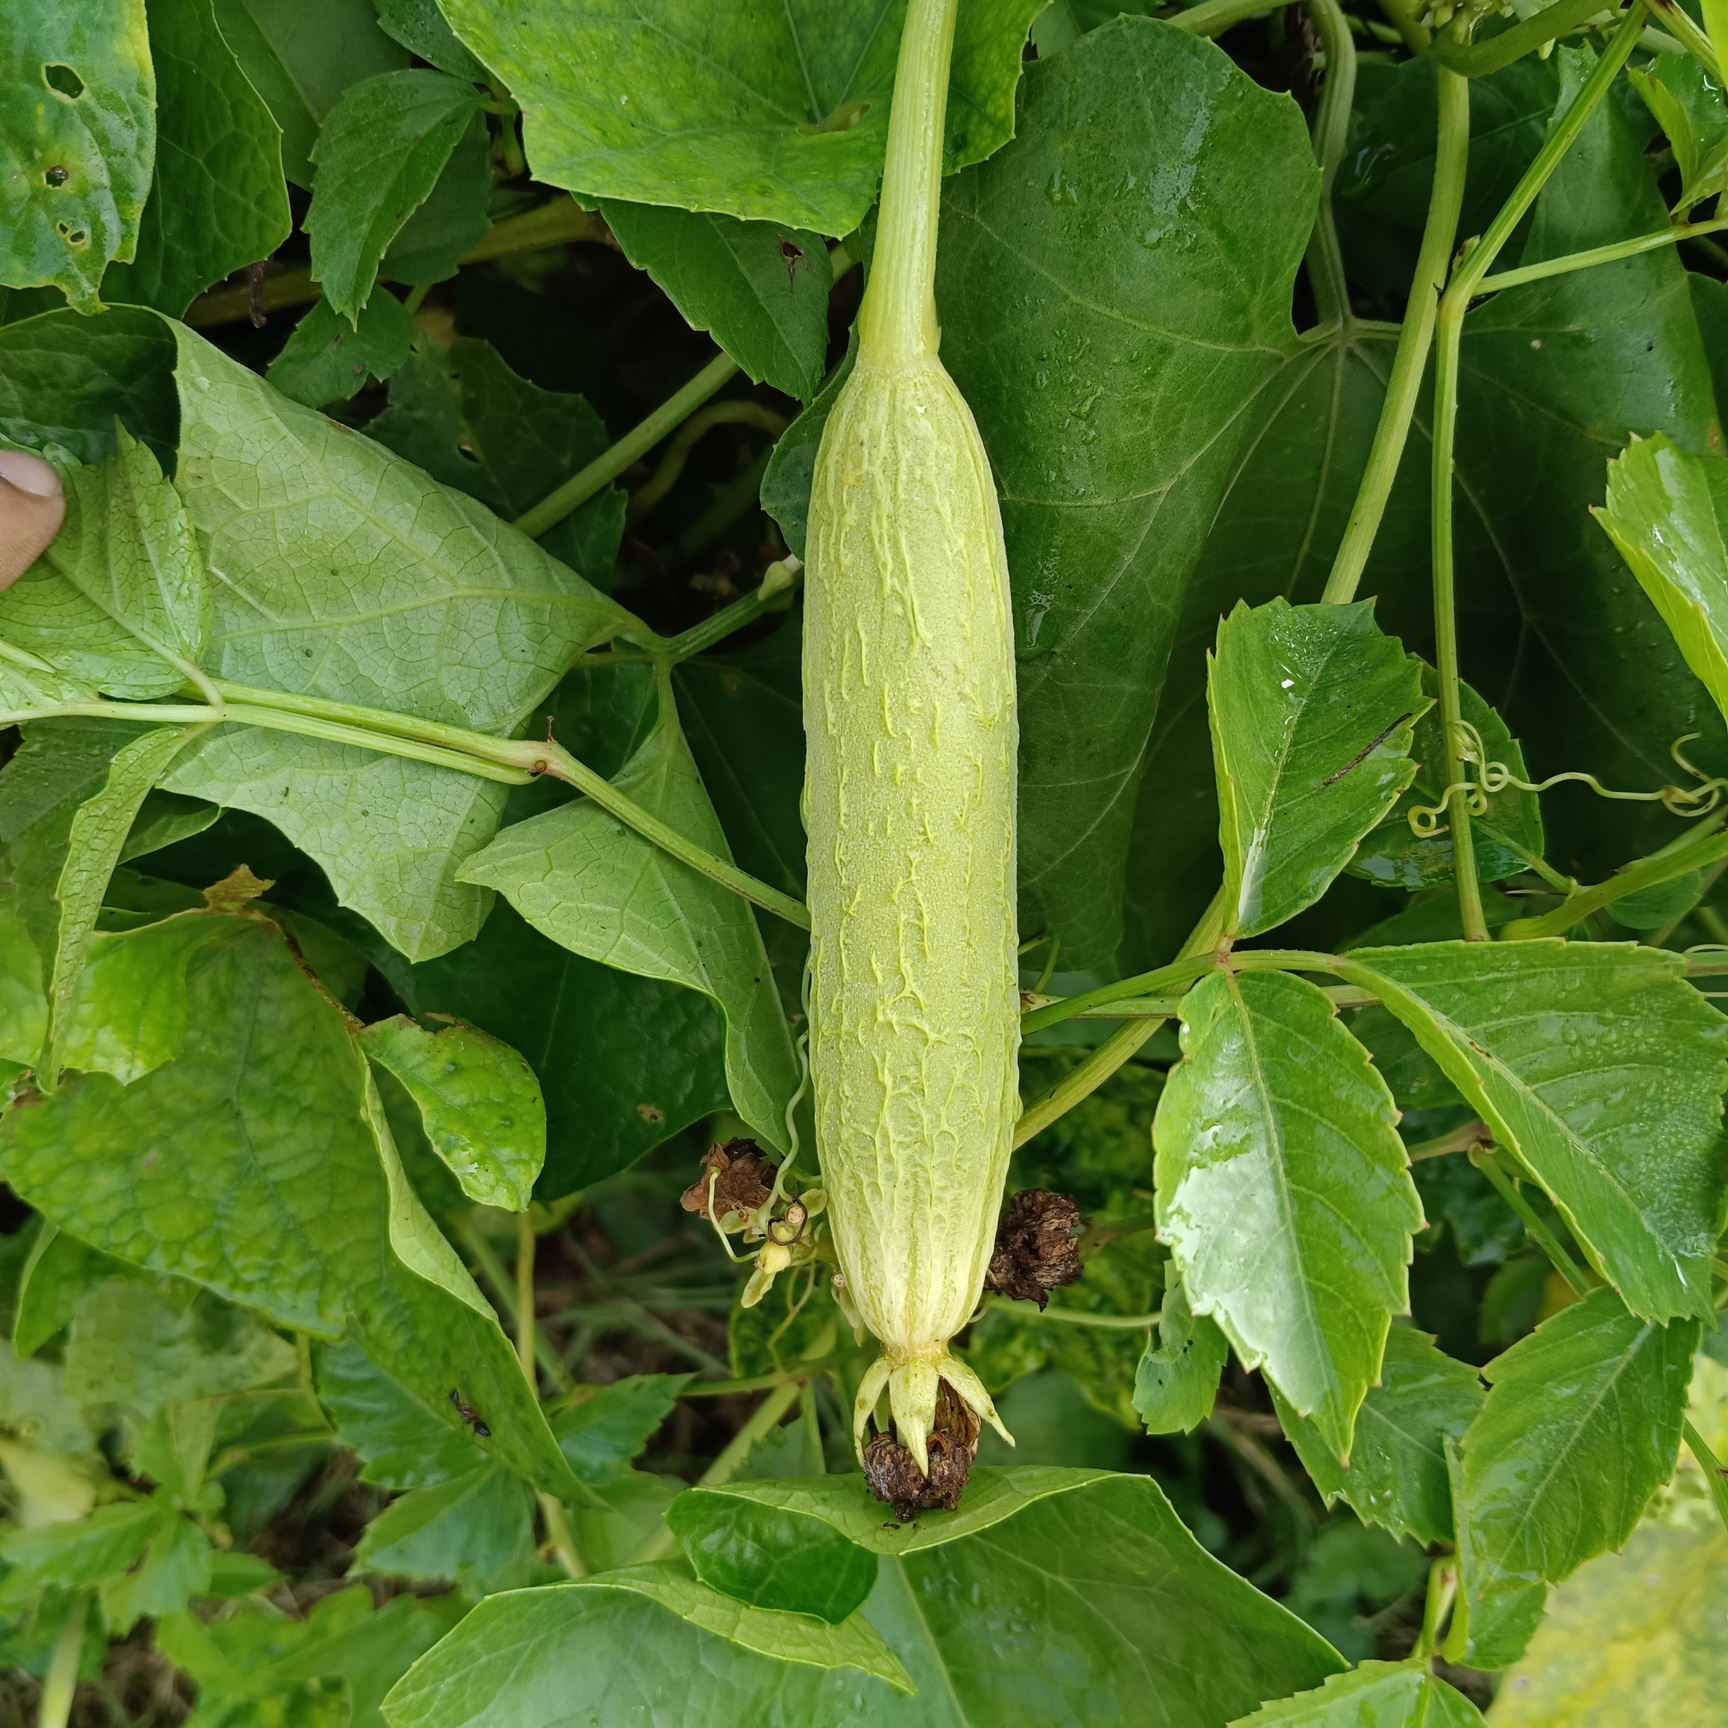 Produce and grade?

luffa, fresh
